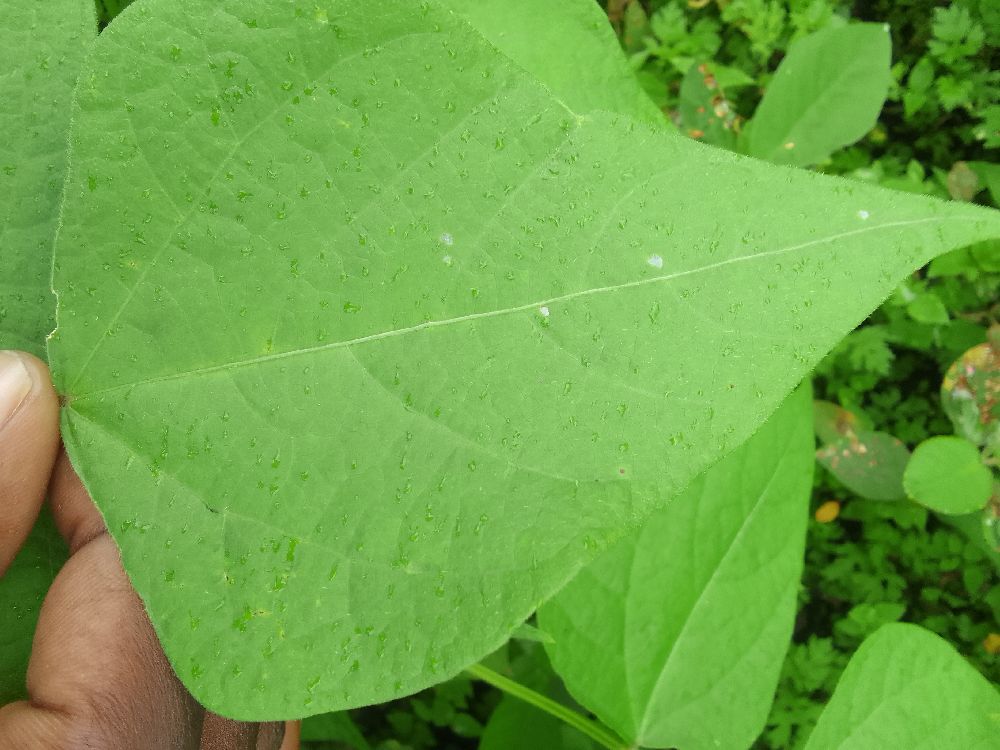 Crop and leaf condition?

common bean, healthy
